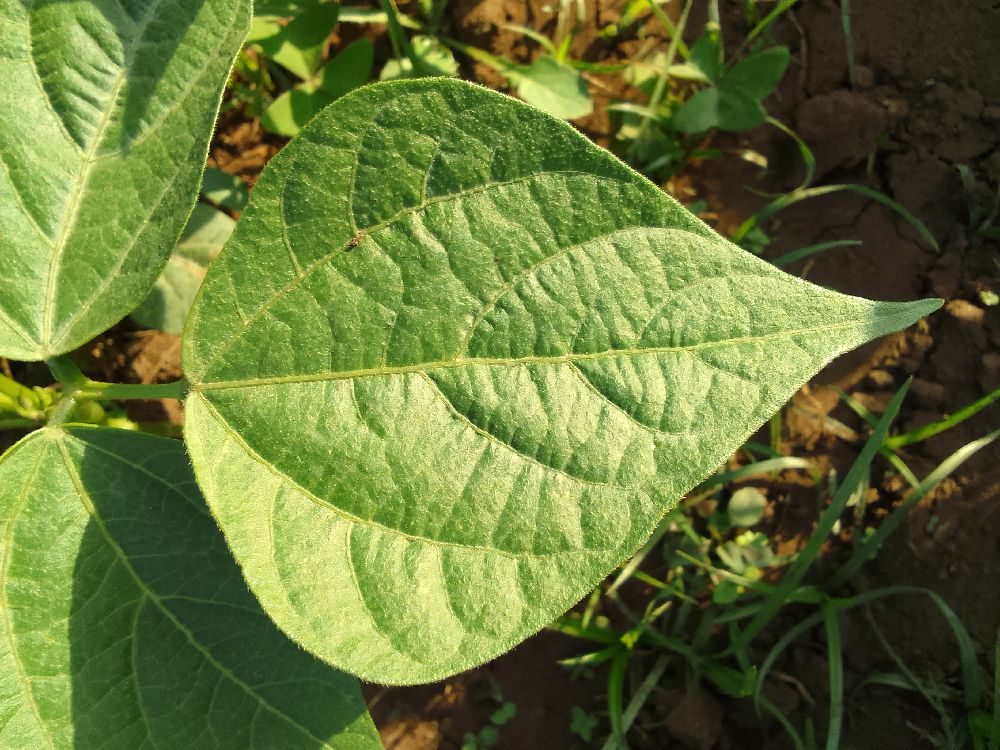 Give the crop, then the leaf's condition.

common bean, healthy
